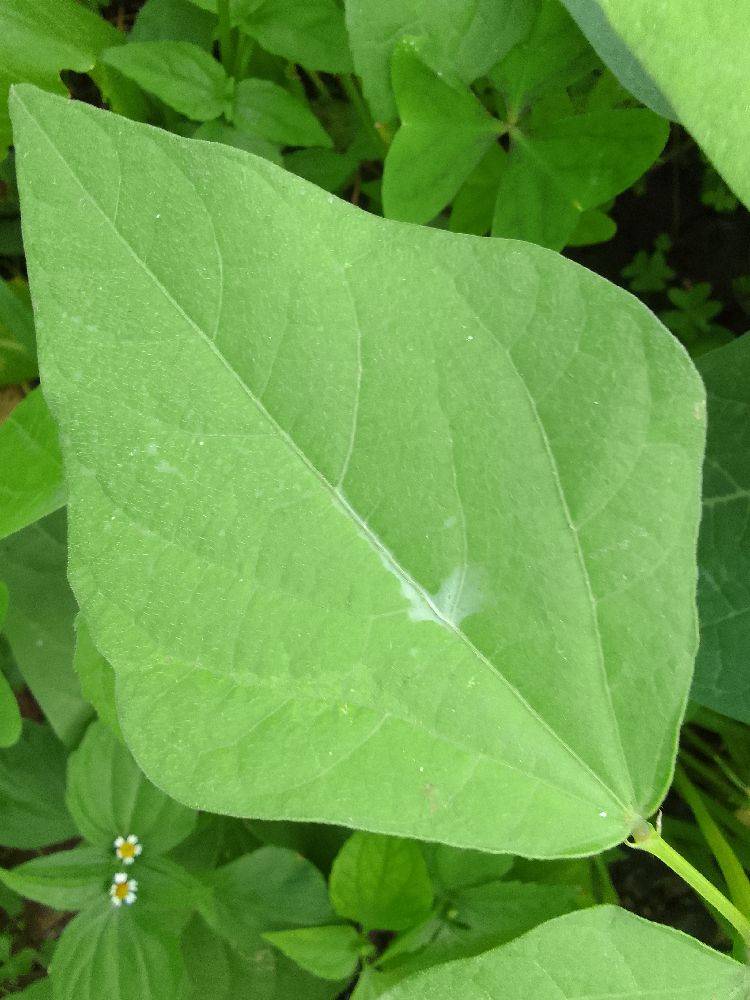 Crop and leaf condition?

common bean, healthy
